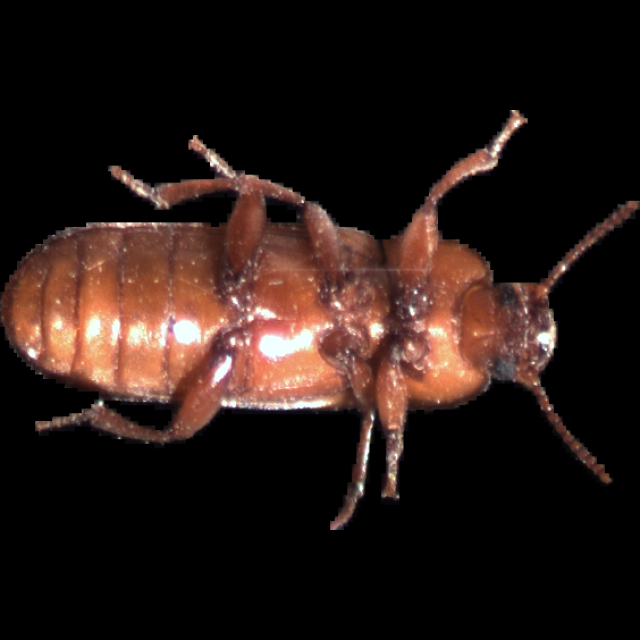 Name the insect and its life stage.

mealworm beetle
